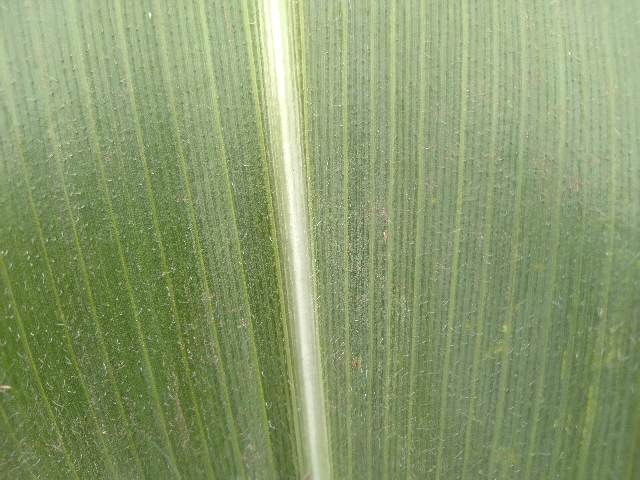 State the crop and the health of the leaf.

maize, healthy
